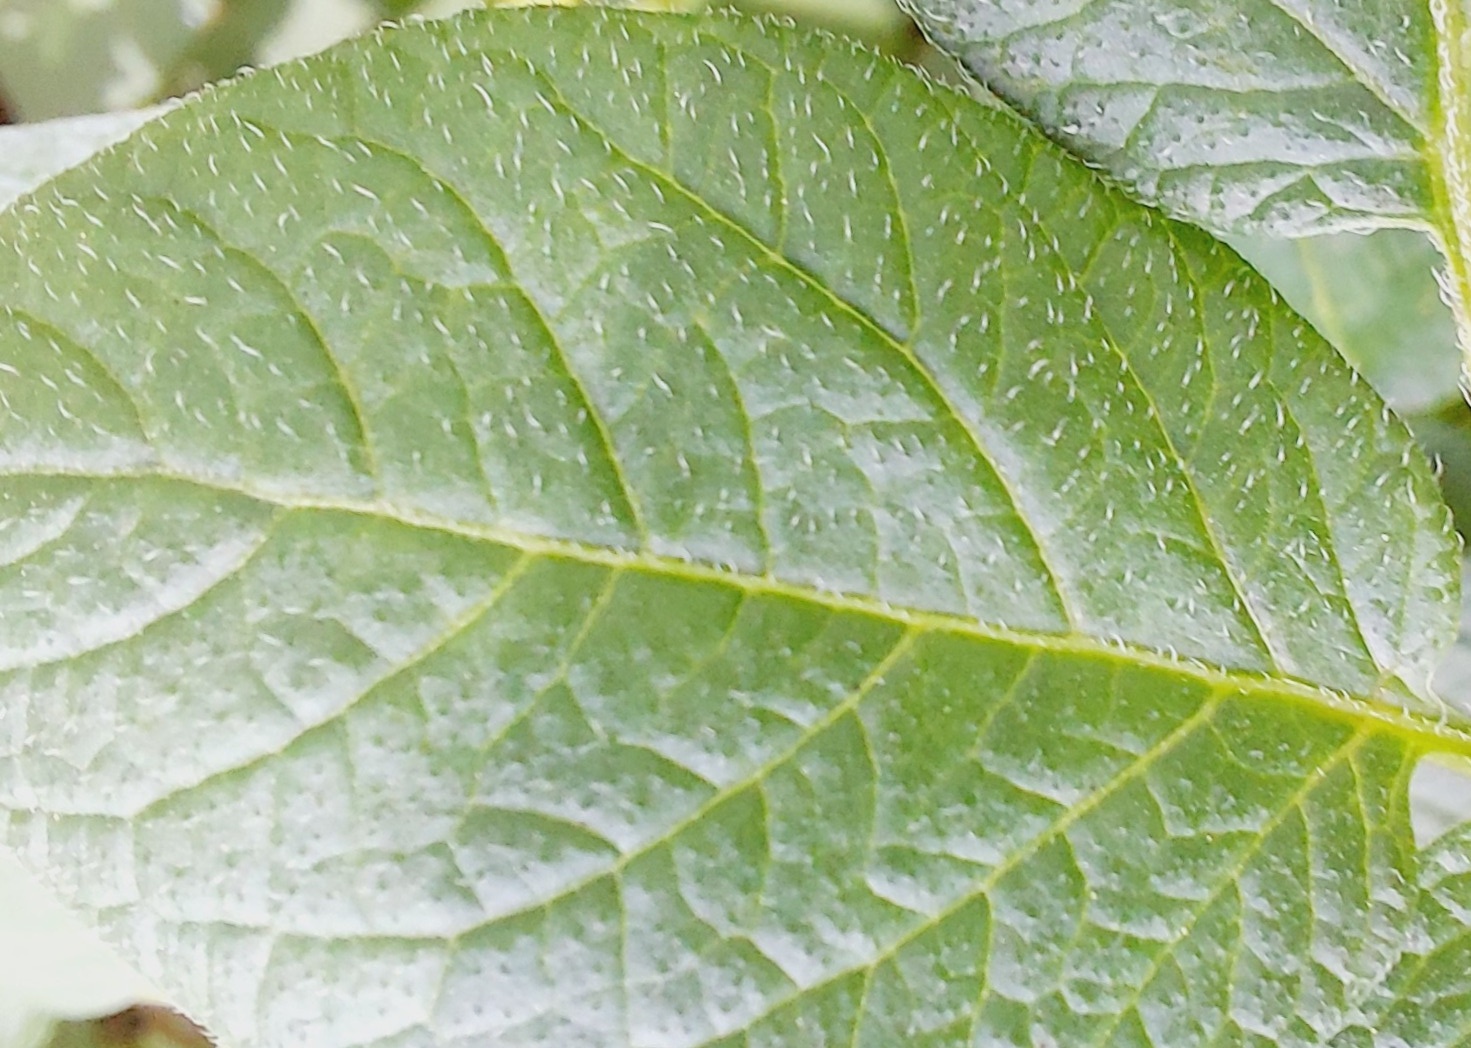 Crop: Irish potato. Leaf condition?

healthy
